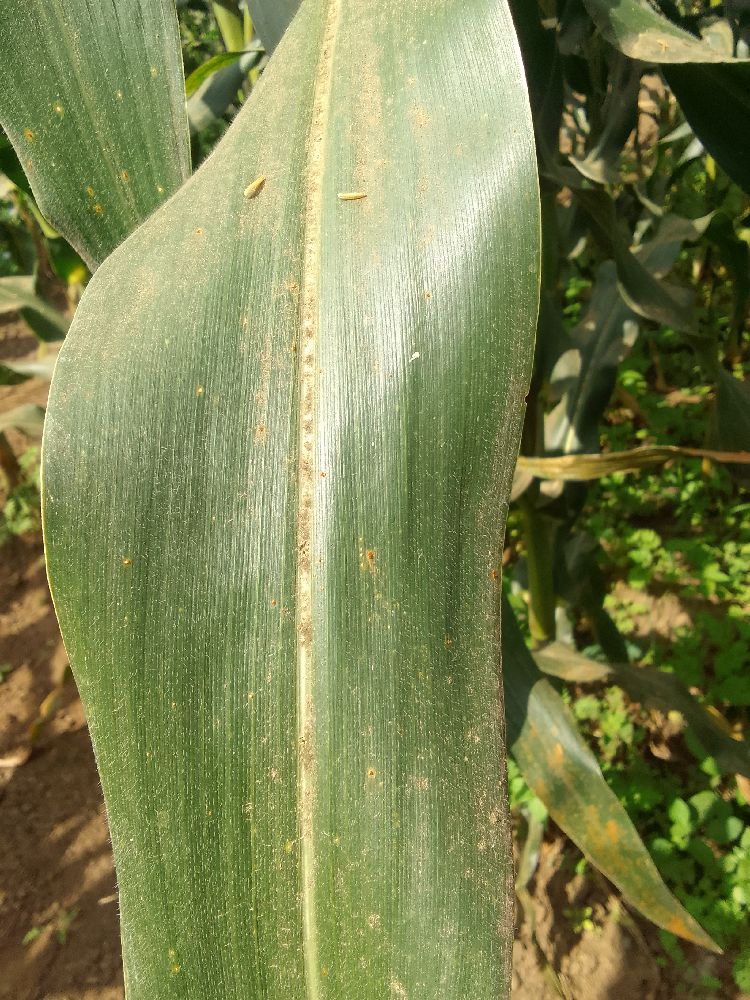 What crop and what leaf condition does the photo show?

maize, healthy
